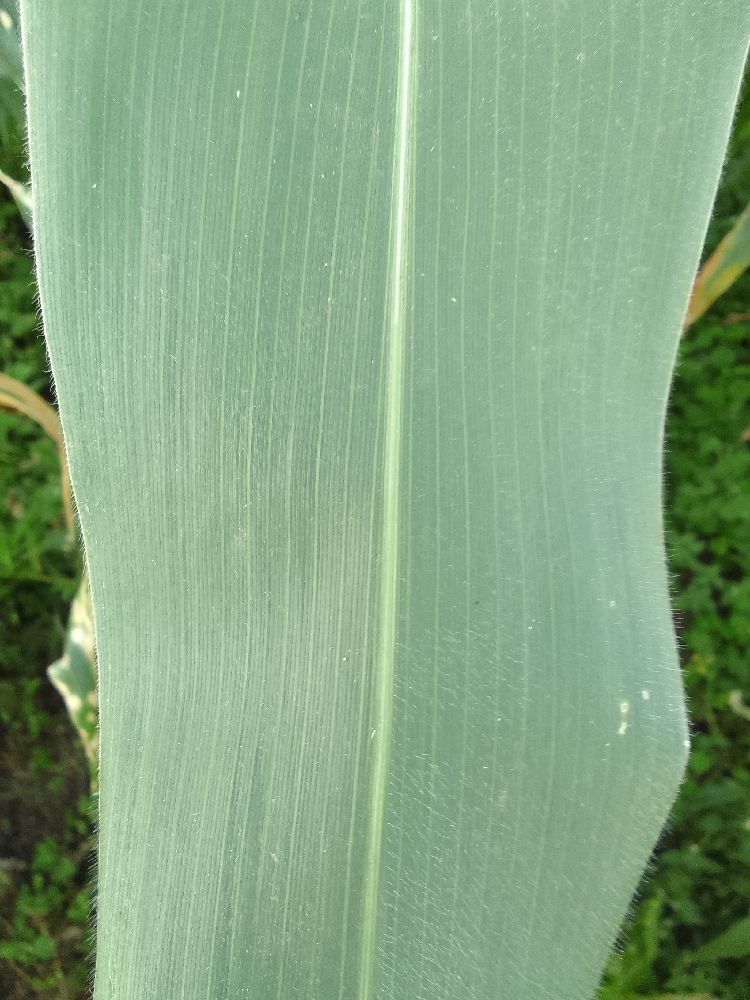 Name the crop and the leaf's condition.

maize, healthy
